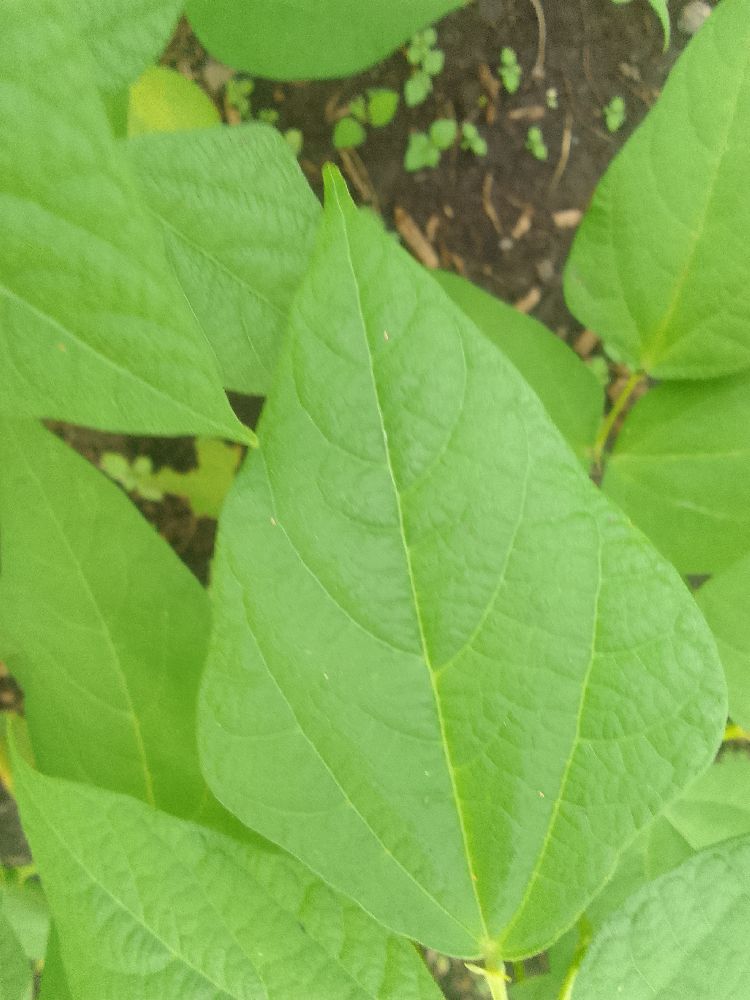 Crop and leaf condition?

common bean, healthy
